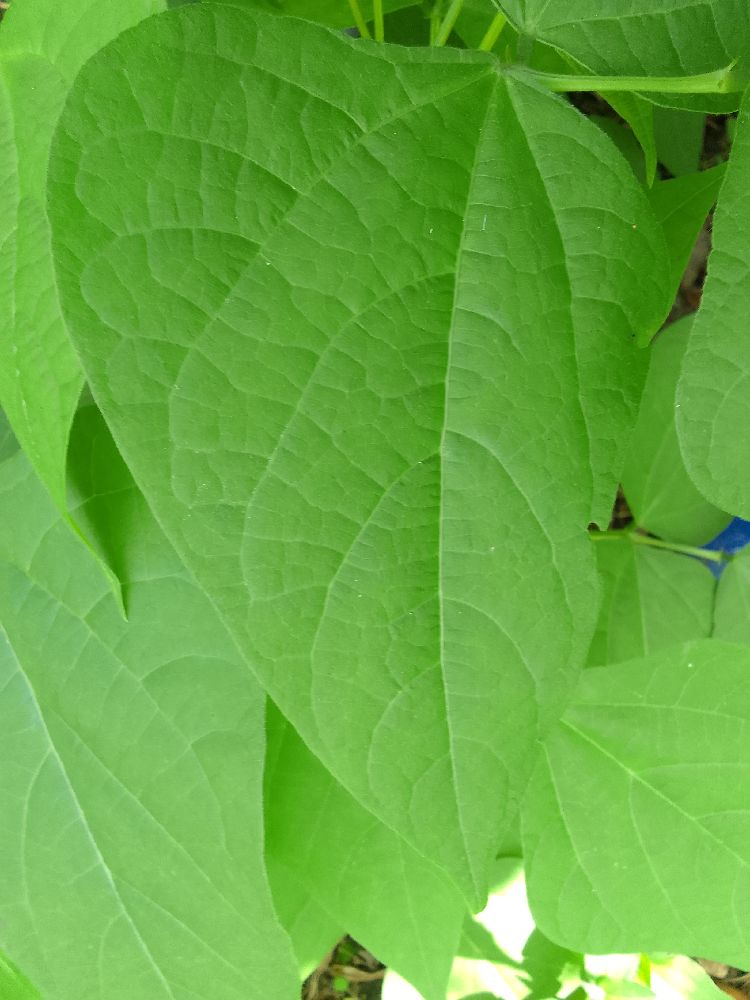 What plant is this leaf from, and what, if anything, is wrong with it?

common bean, healthy
